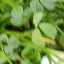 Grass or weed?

unstructured weed
